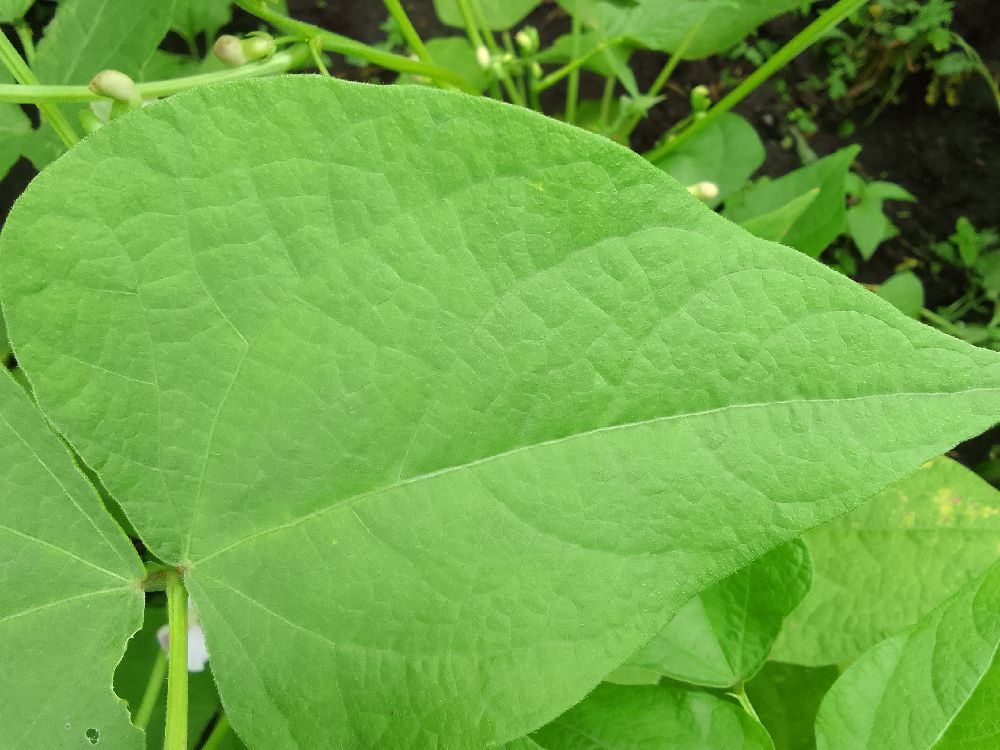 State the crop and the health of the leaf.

common bean, healthy
